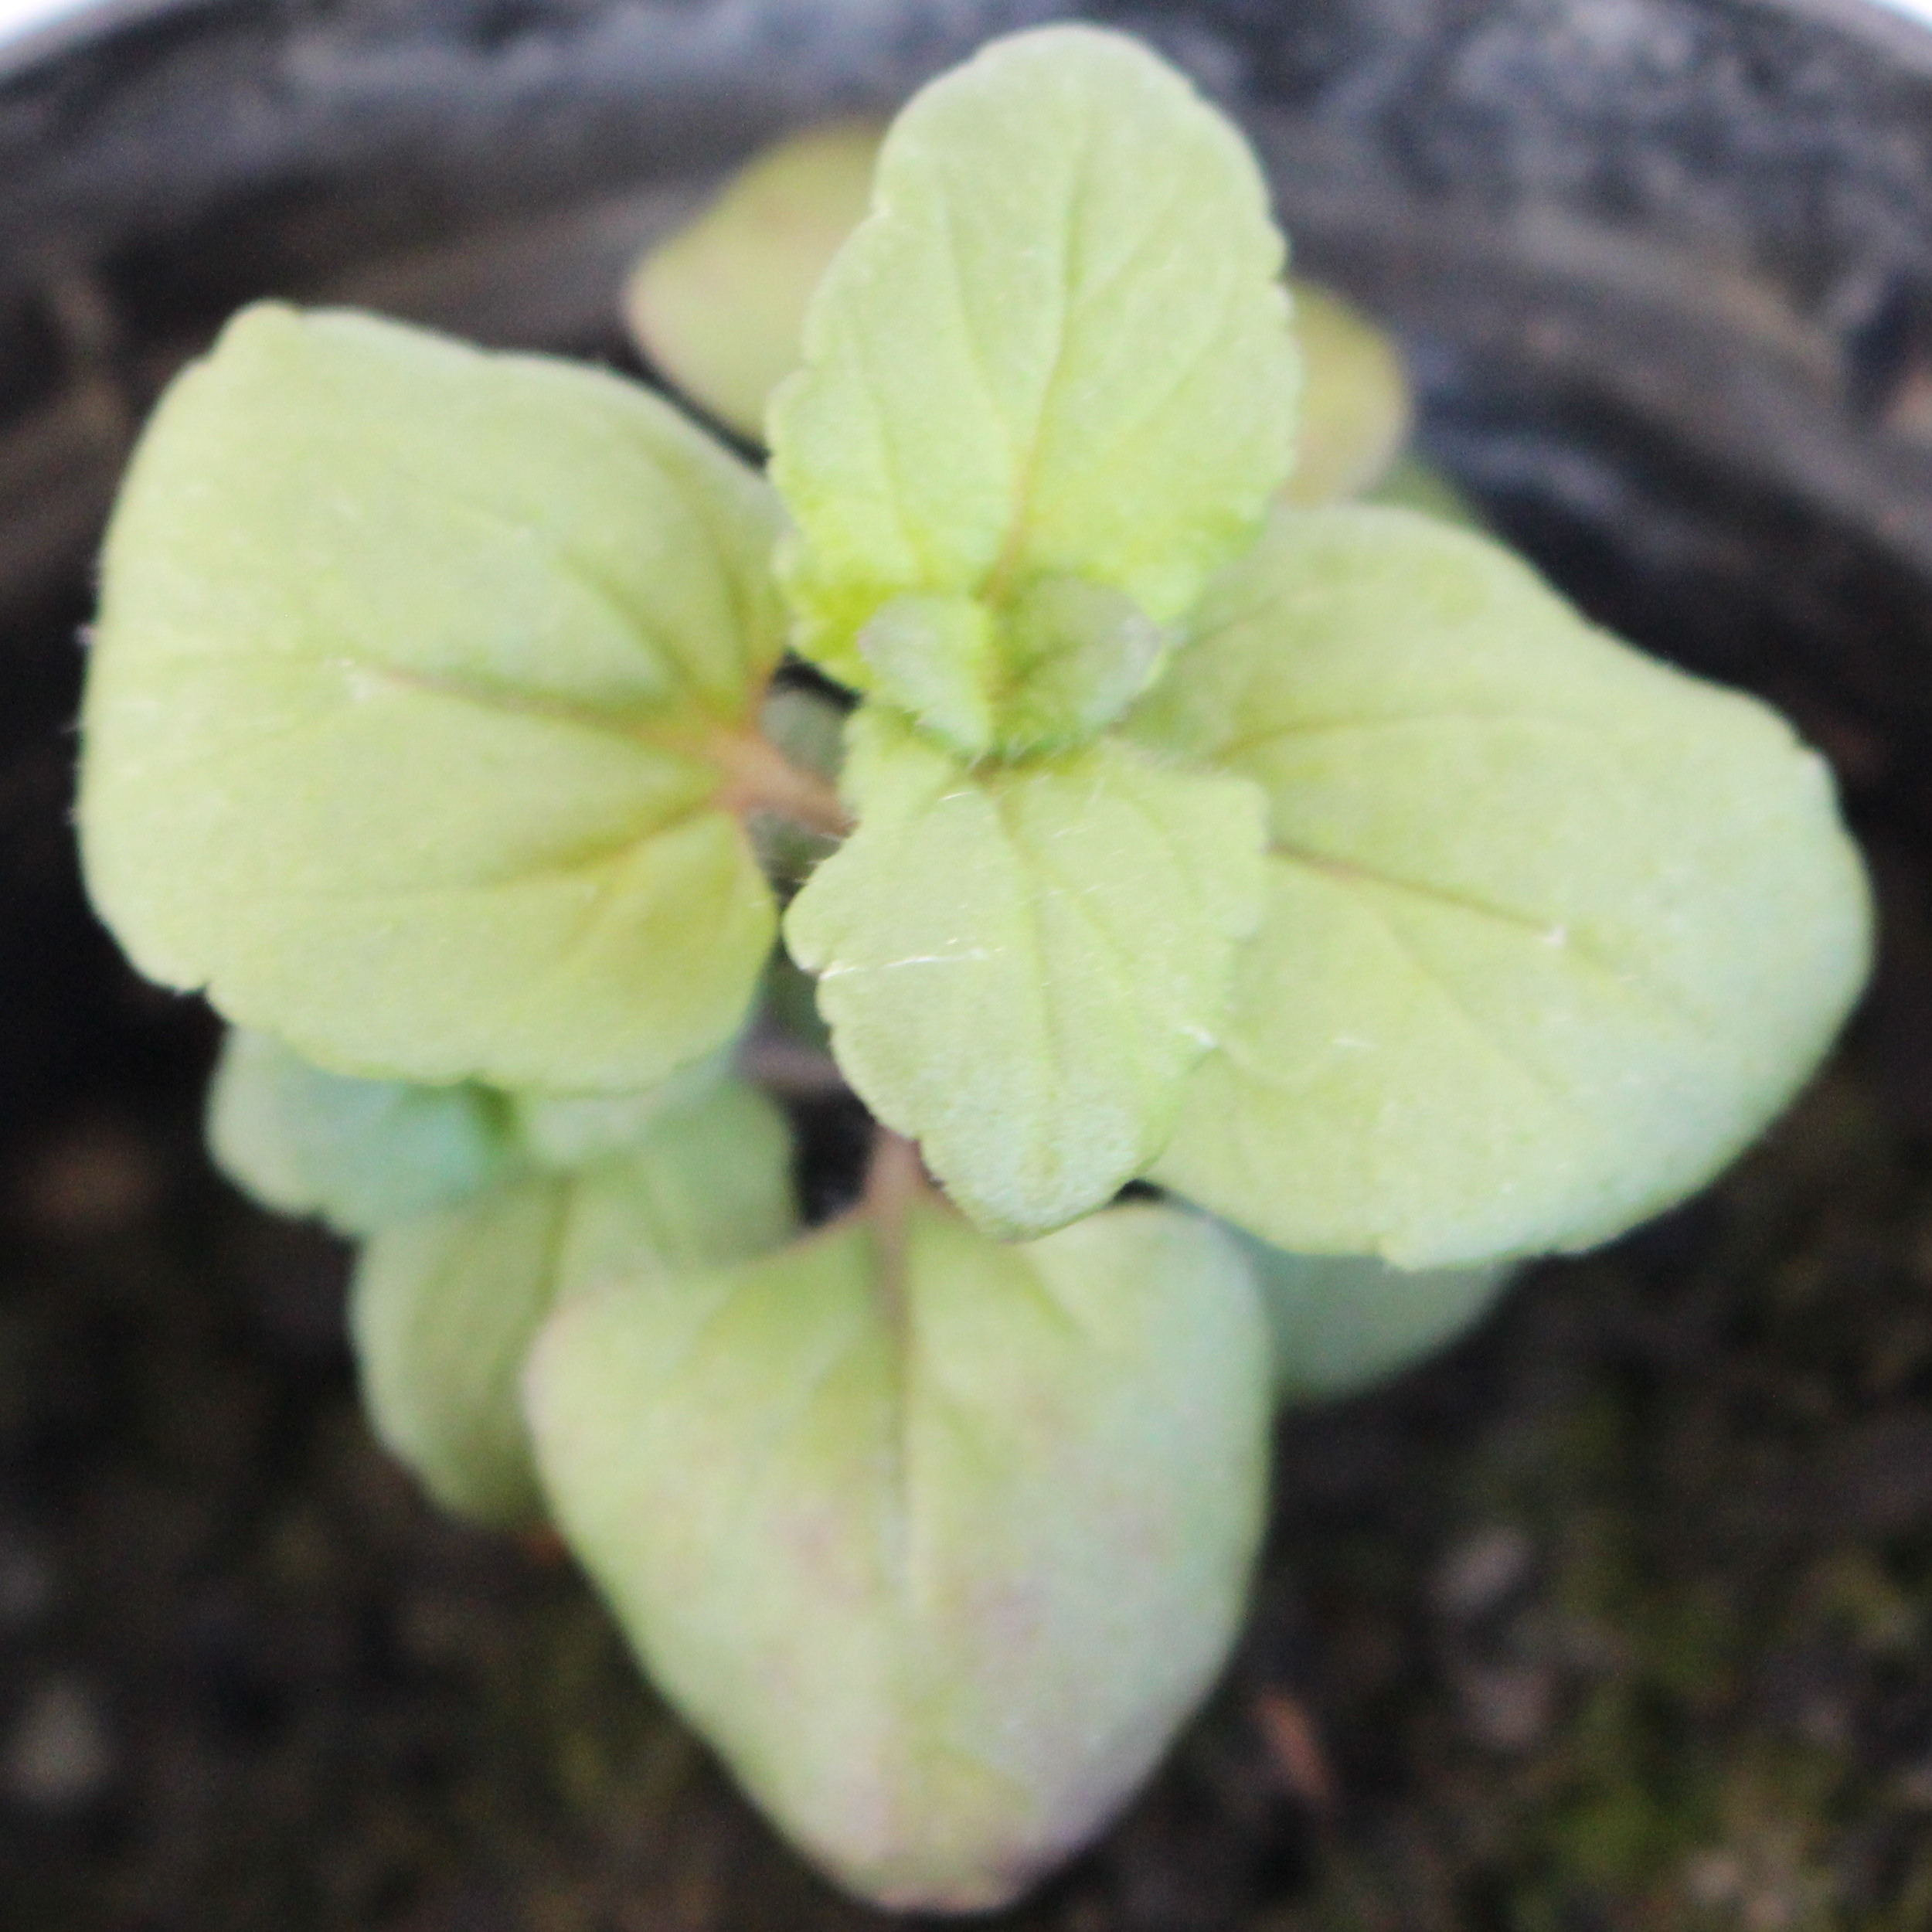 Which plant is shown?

Veronica persica
